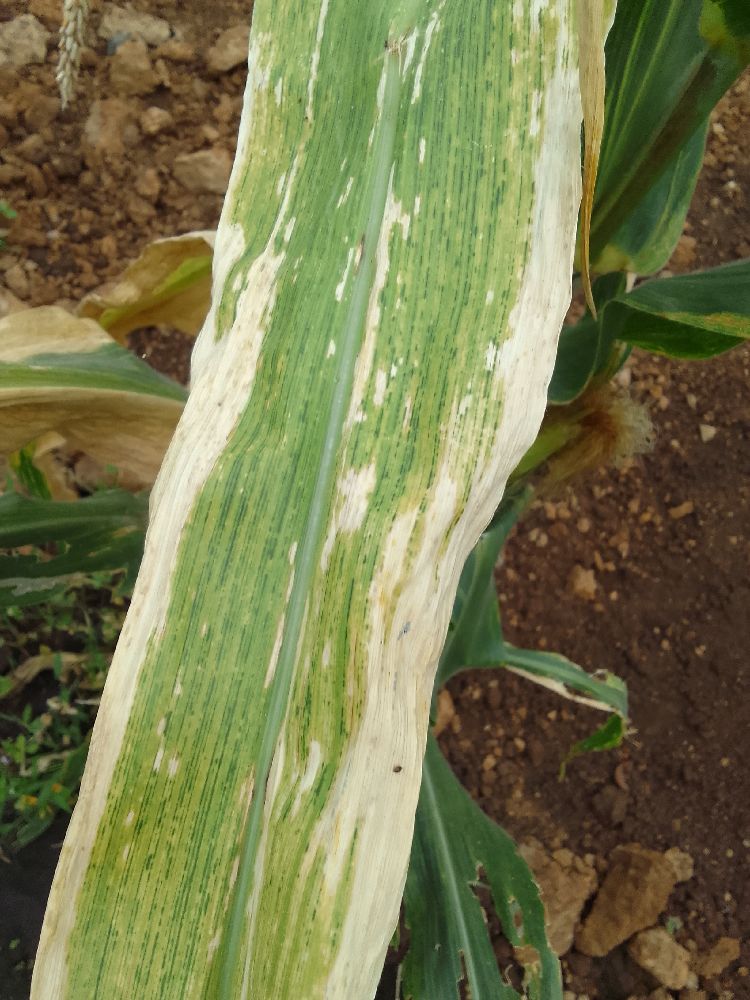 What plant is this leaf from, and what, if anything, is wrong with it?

maize, maize lethal necrosis
